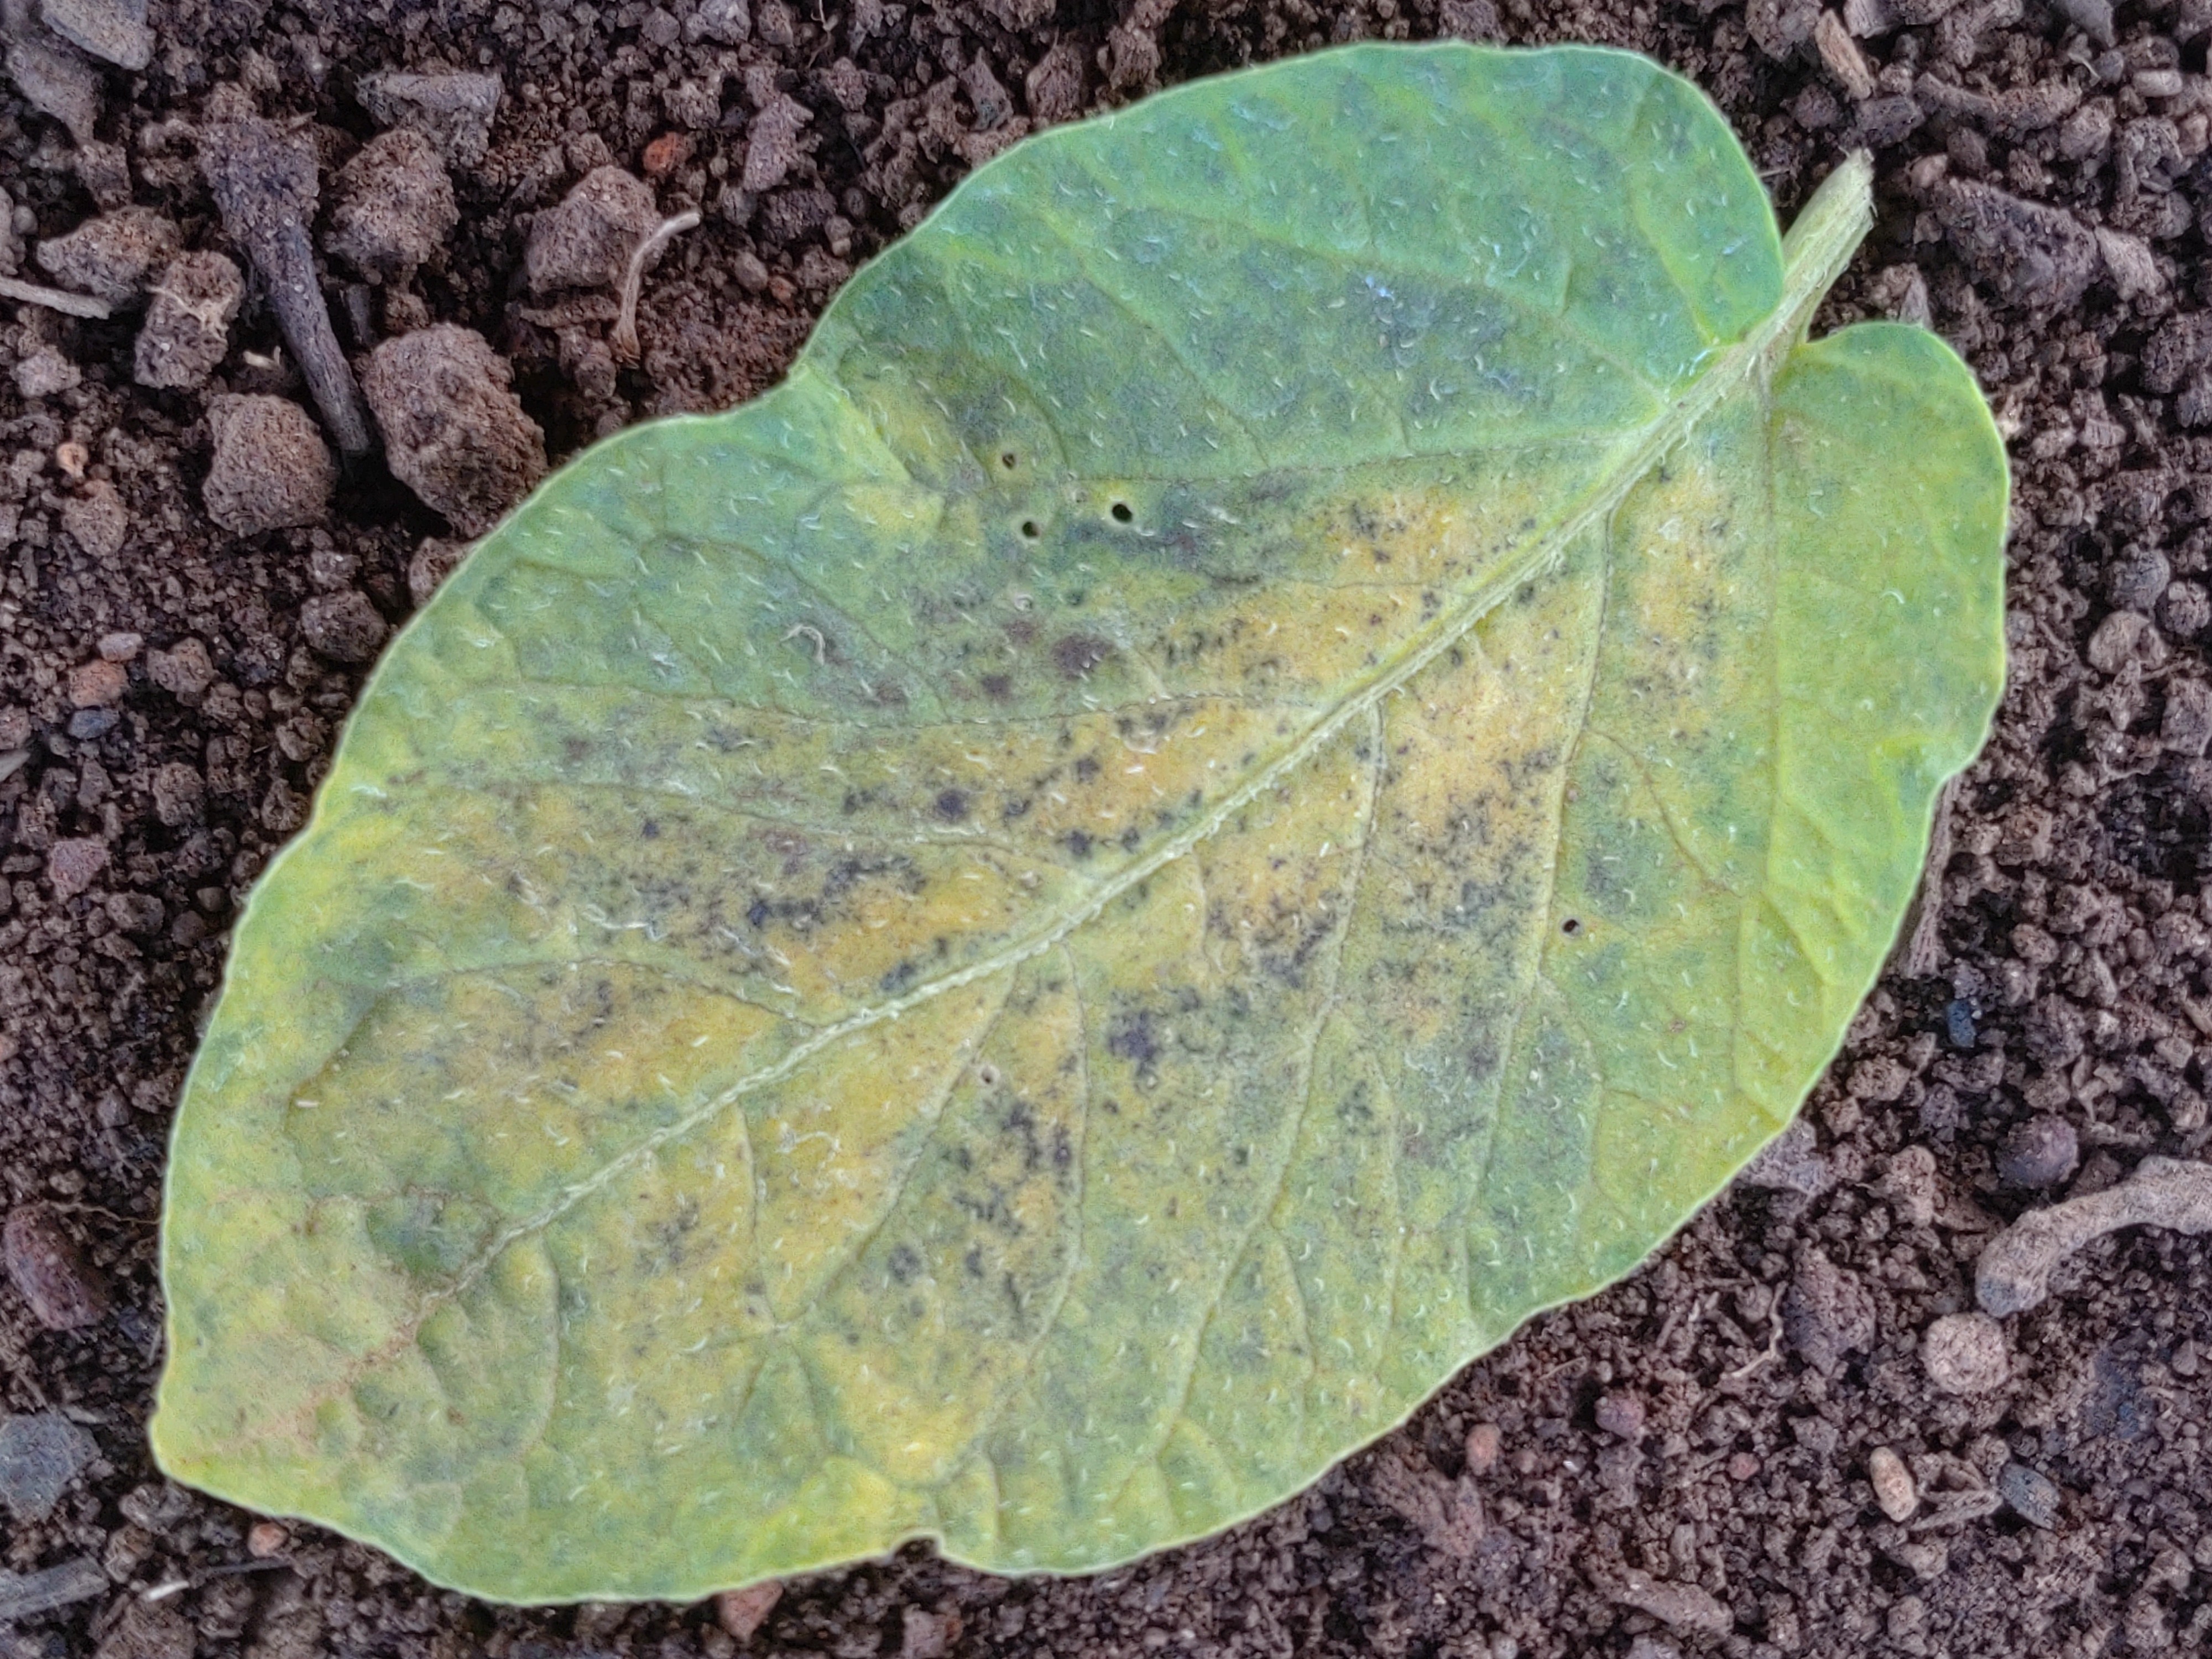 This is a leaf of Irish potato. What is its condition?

late blight
